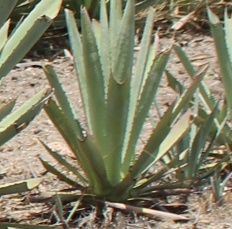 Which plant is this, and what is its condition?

agave, small
